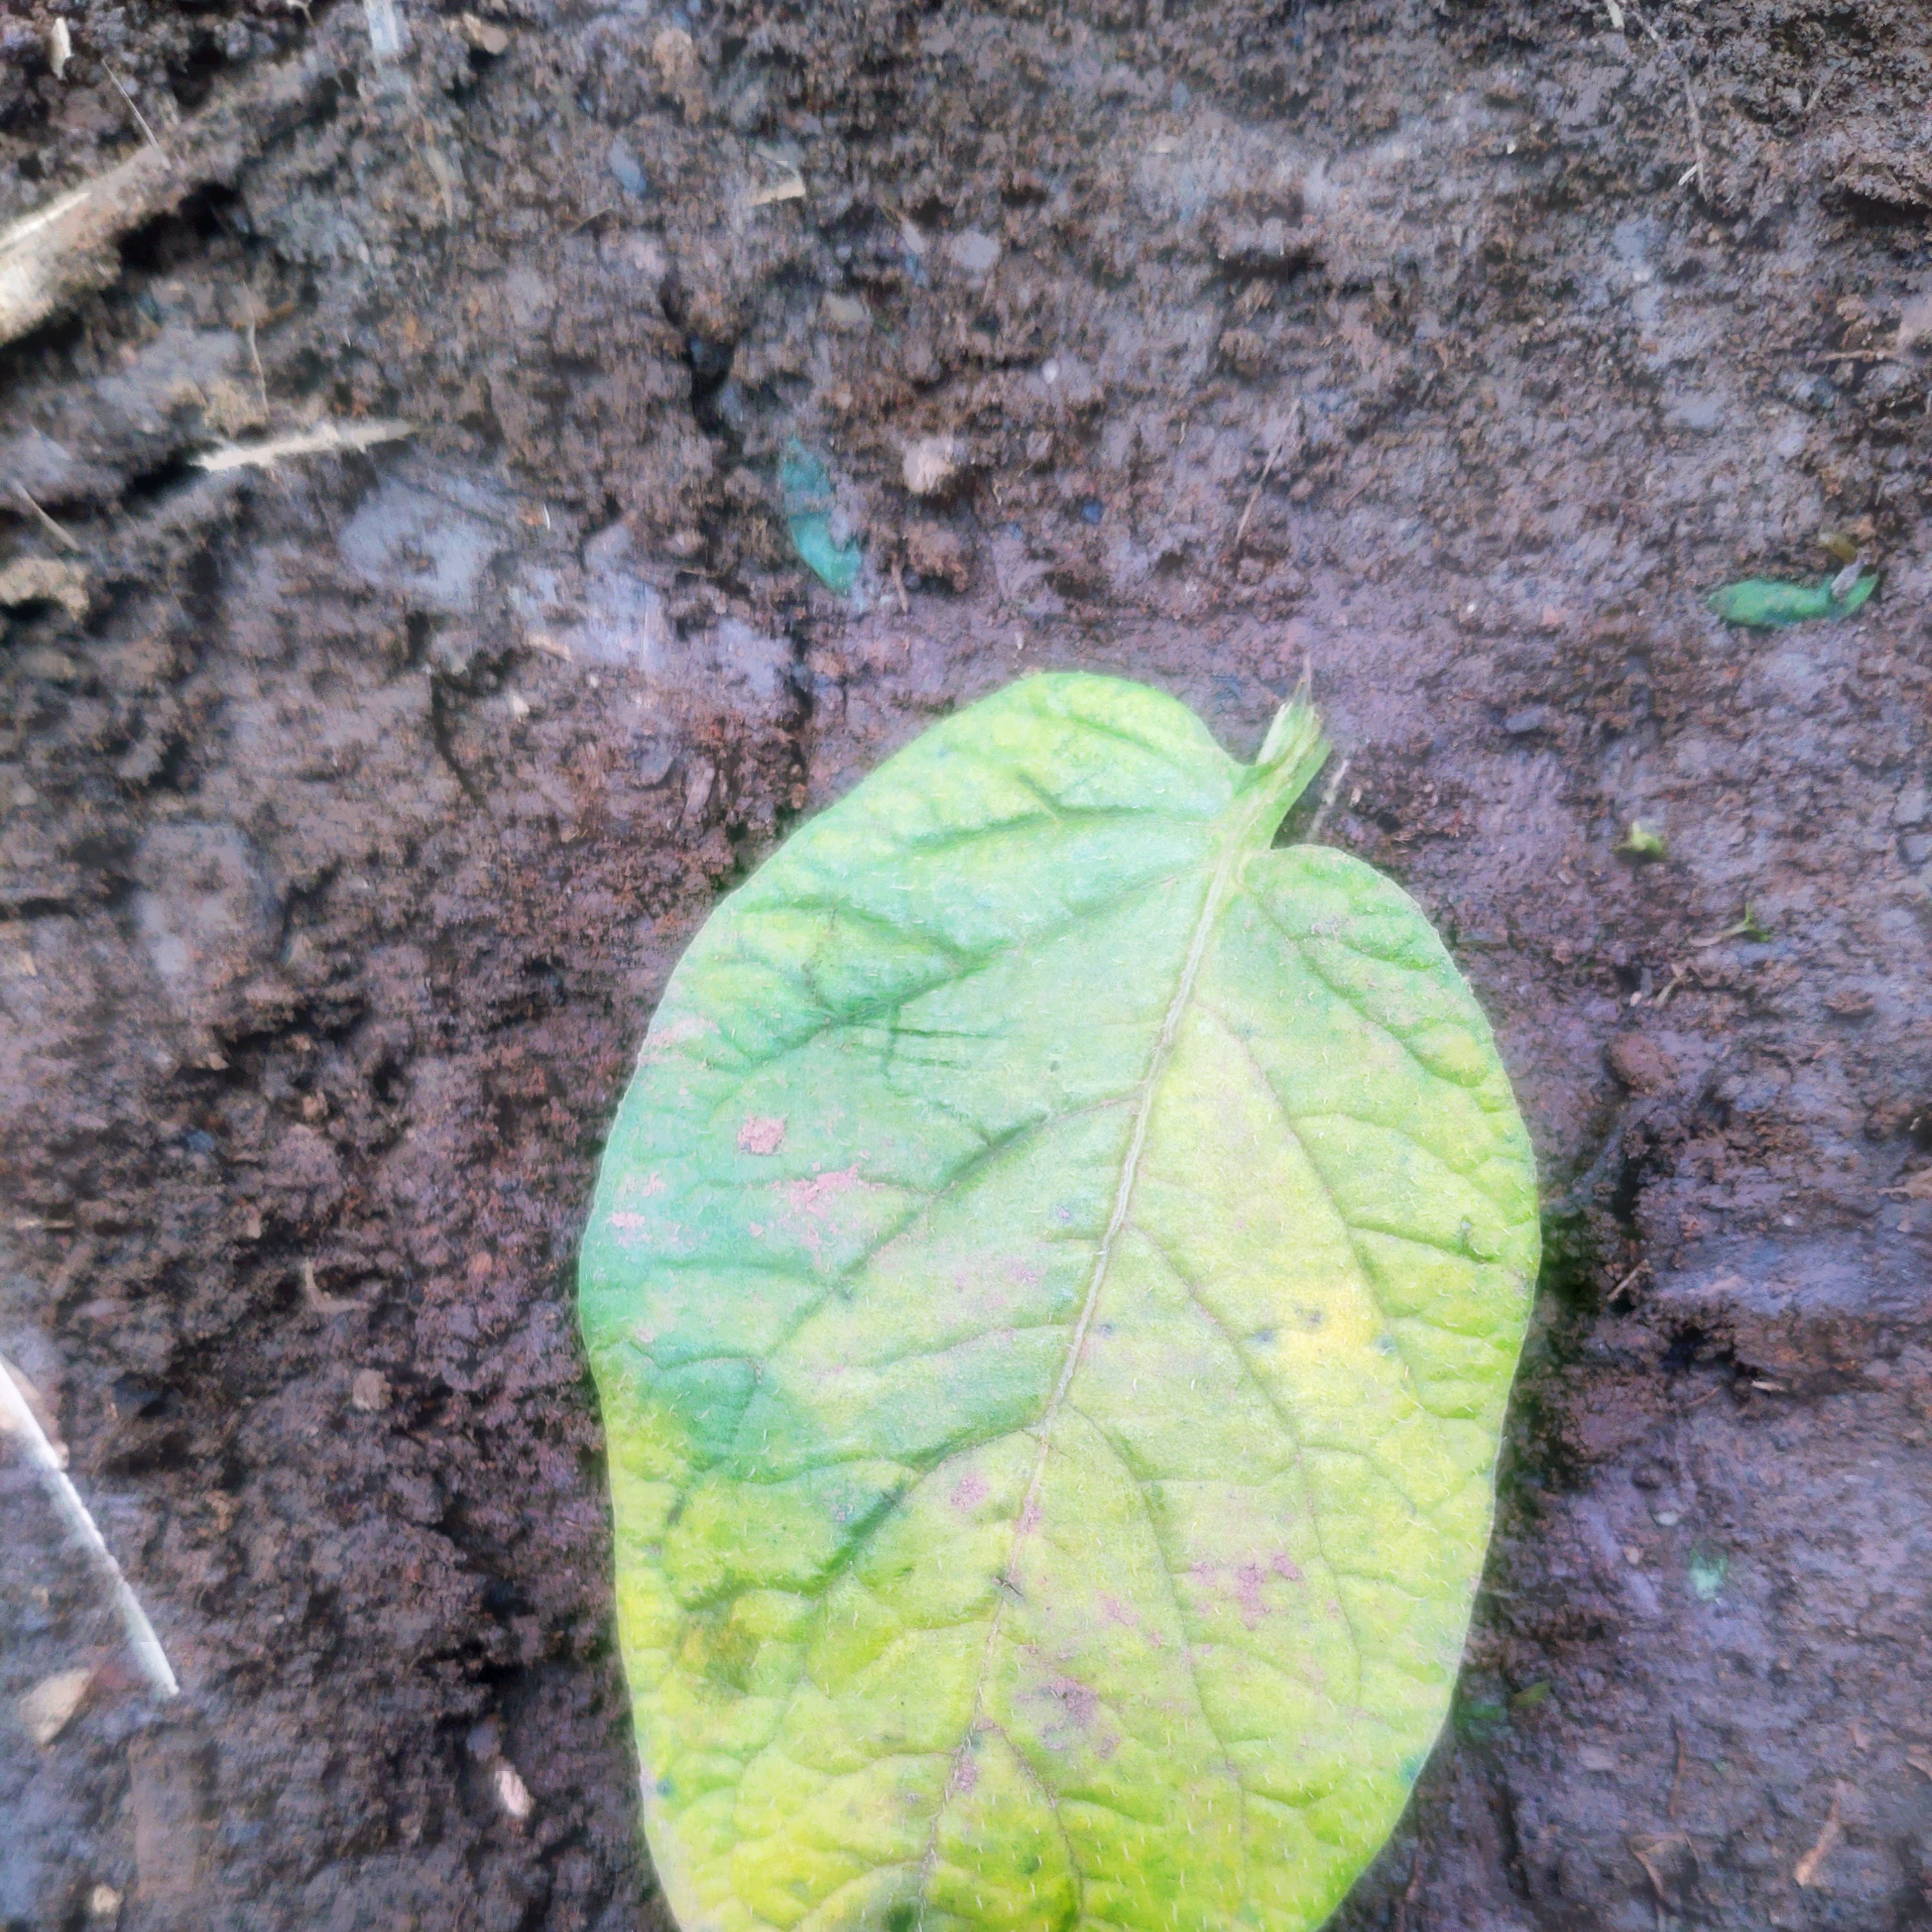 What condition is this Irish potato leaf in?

late blight
